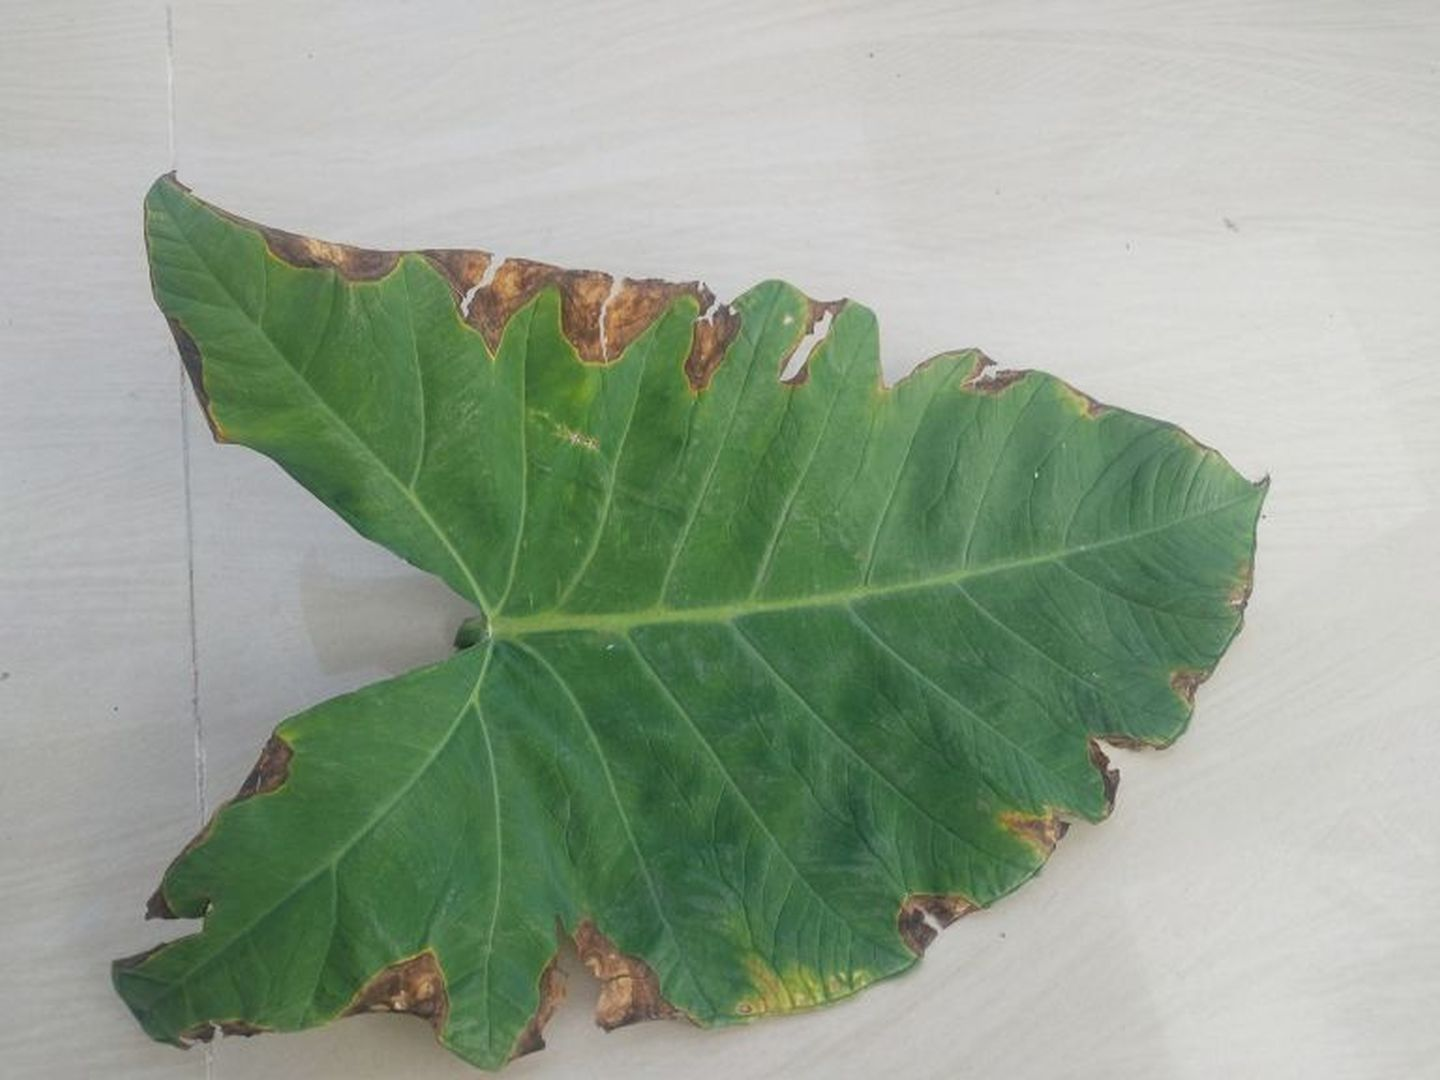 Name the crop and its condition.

taro, leaf blight
